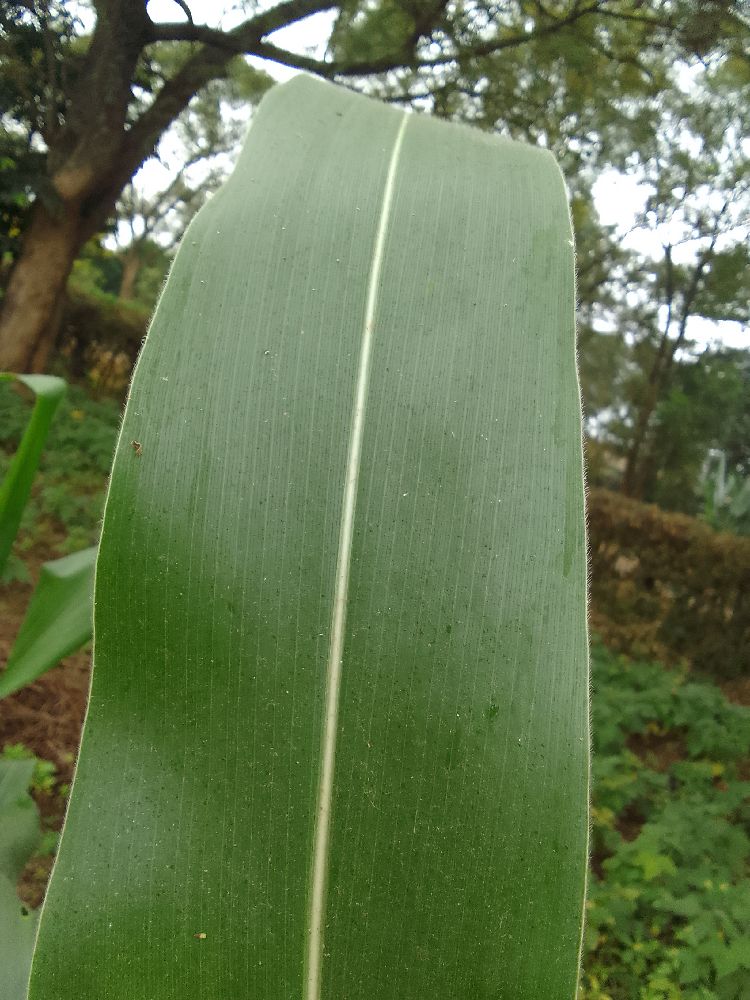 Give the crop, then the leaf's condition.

maize, healthy
